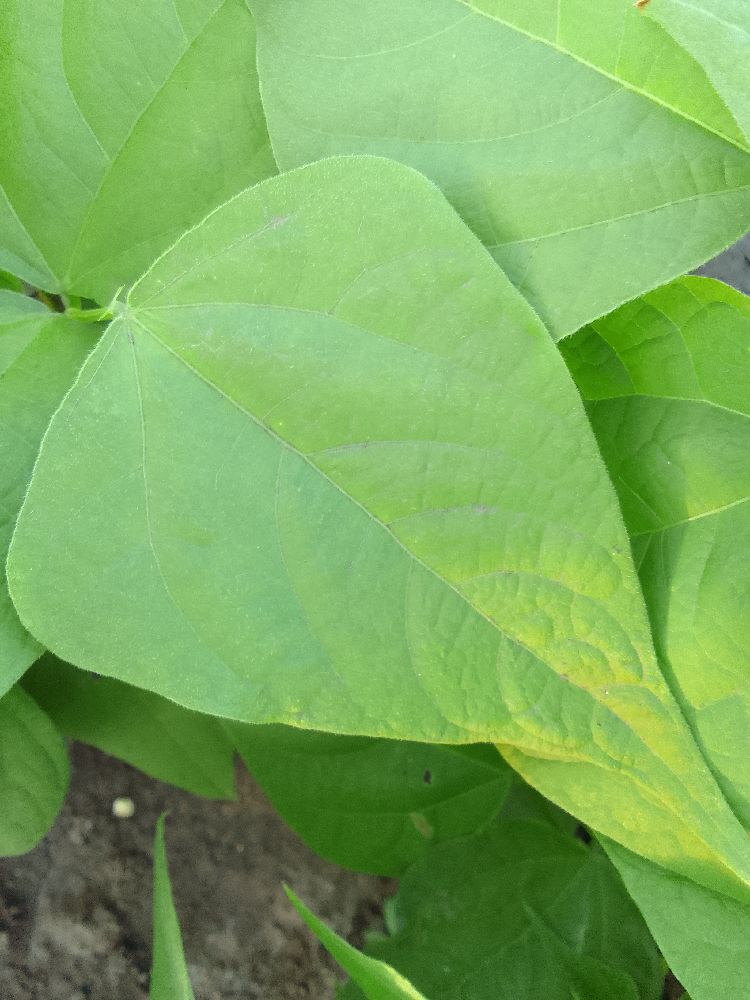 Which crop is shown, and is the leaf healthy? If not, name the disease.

common bean, healthy
